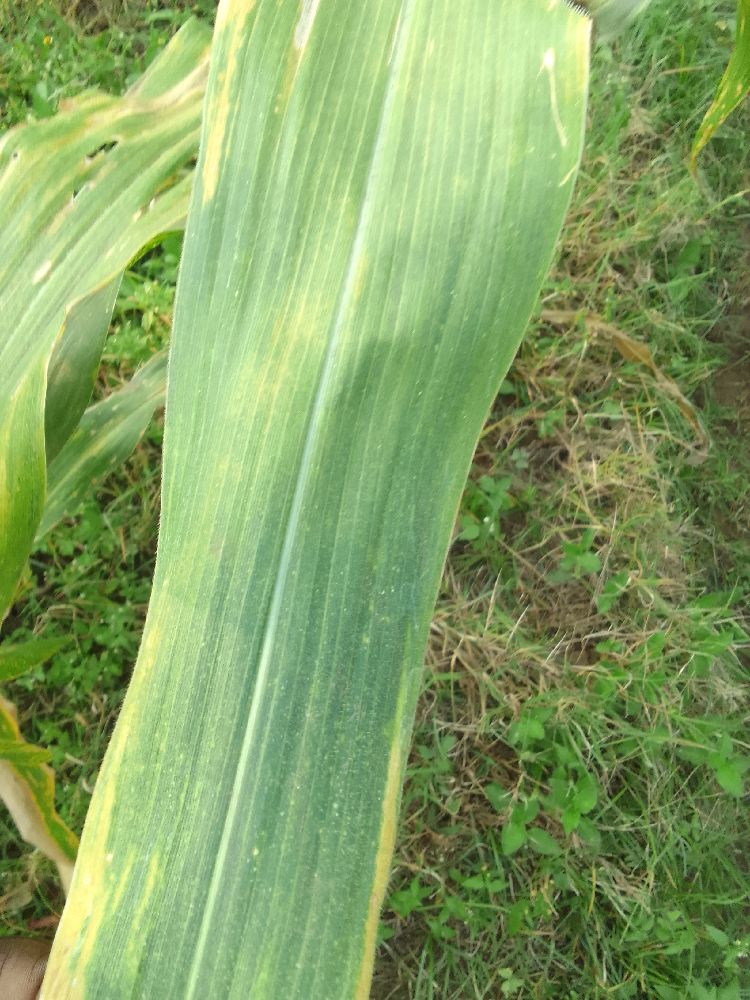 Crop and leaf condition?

maize, maize lethal necrosis
